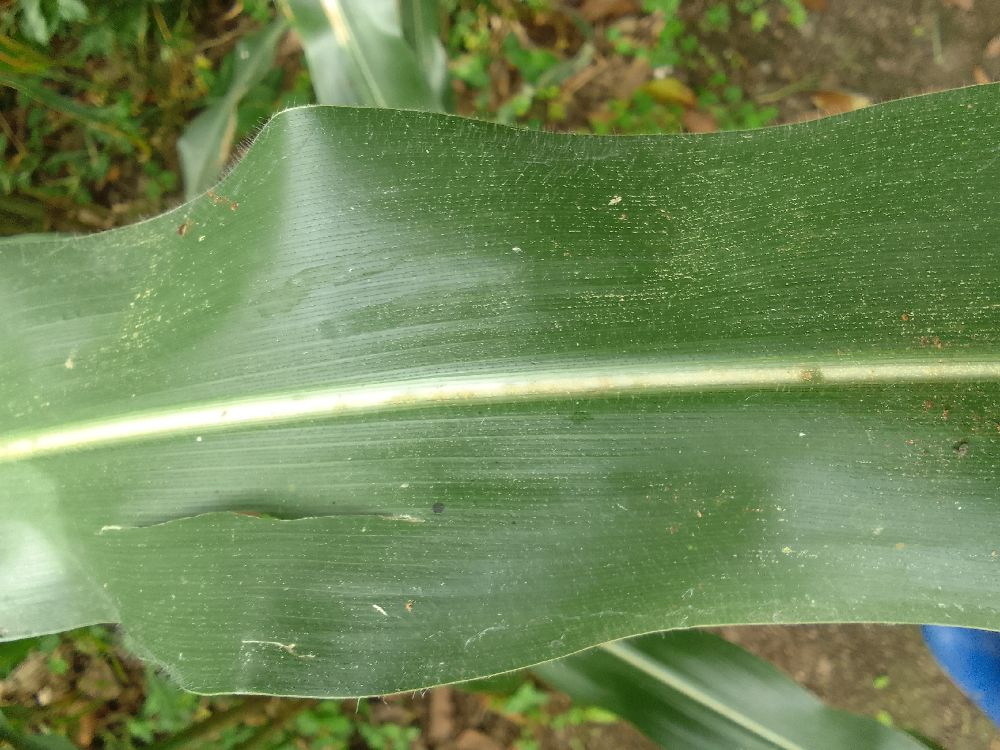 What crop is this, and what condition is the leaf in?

maize, healthy
